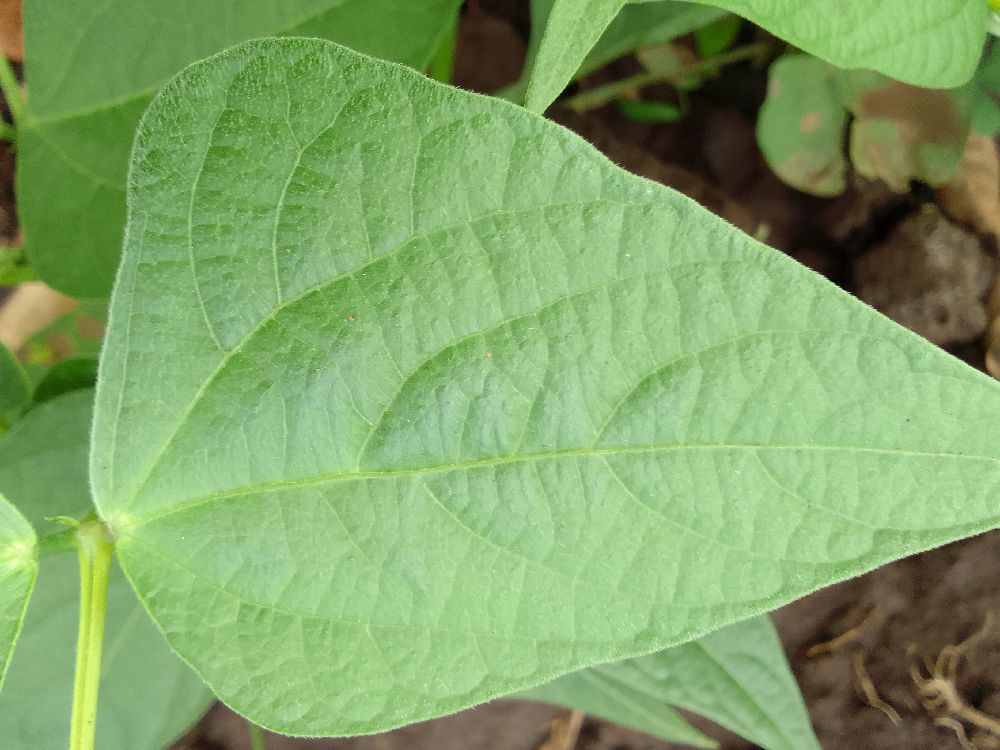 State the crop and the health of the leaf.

common bean, healthy
